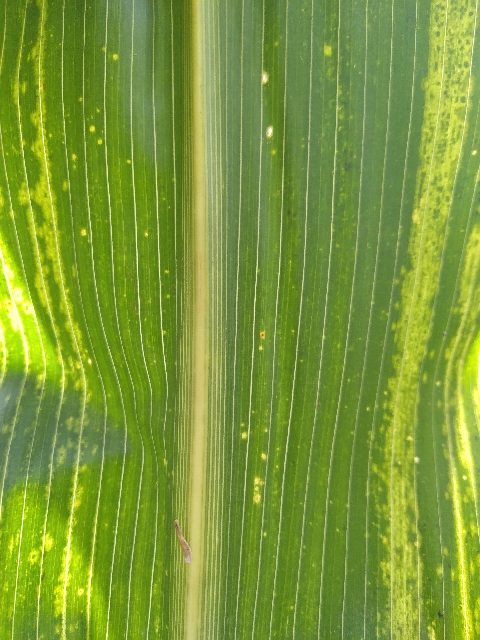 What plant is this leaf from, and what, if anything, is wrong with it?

maize, maize lethal necrosis
